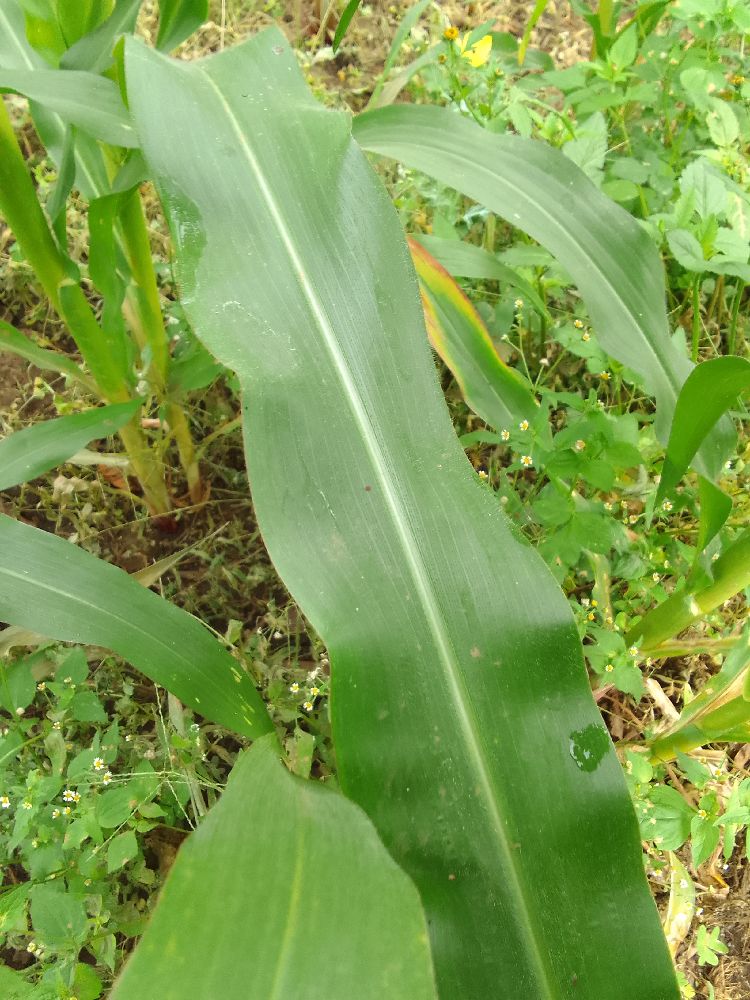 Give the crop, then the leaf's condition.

maize, healthy
